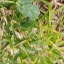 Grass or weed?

unstructured weed
